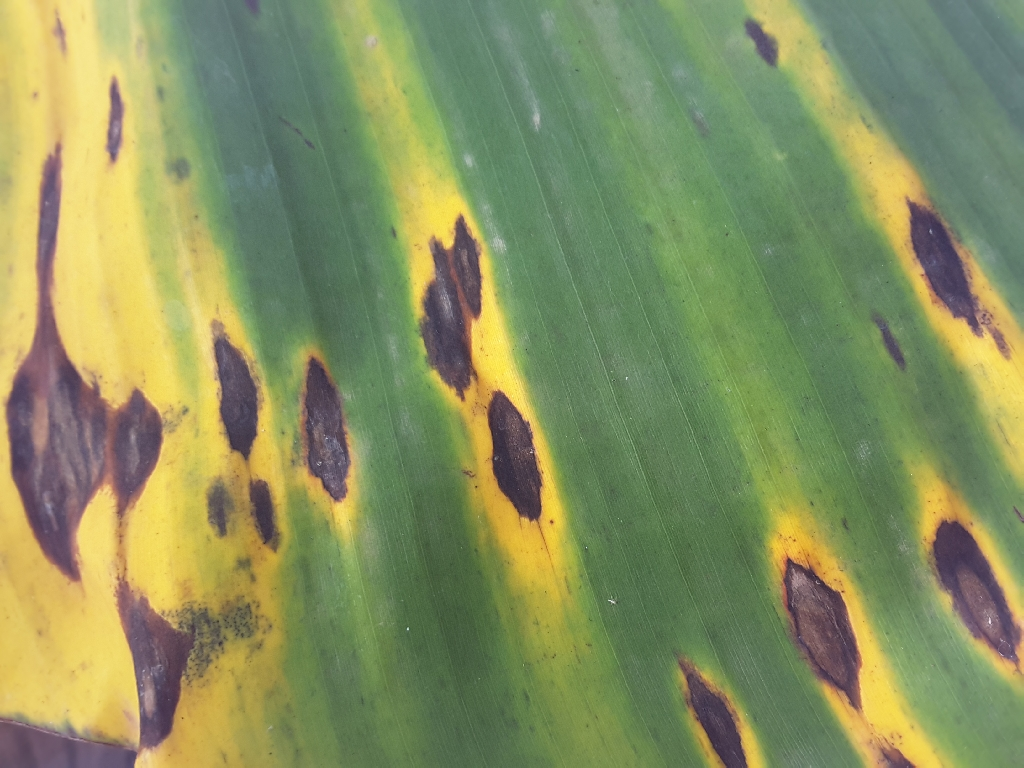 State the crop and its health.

banana, black sigatoka
